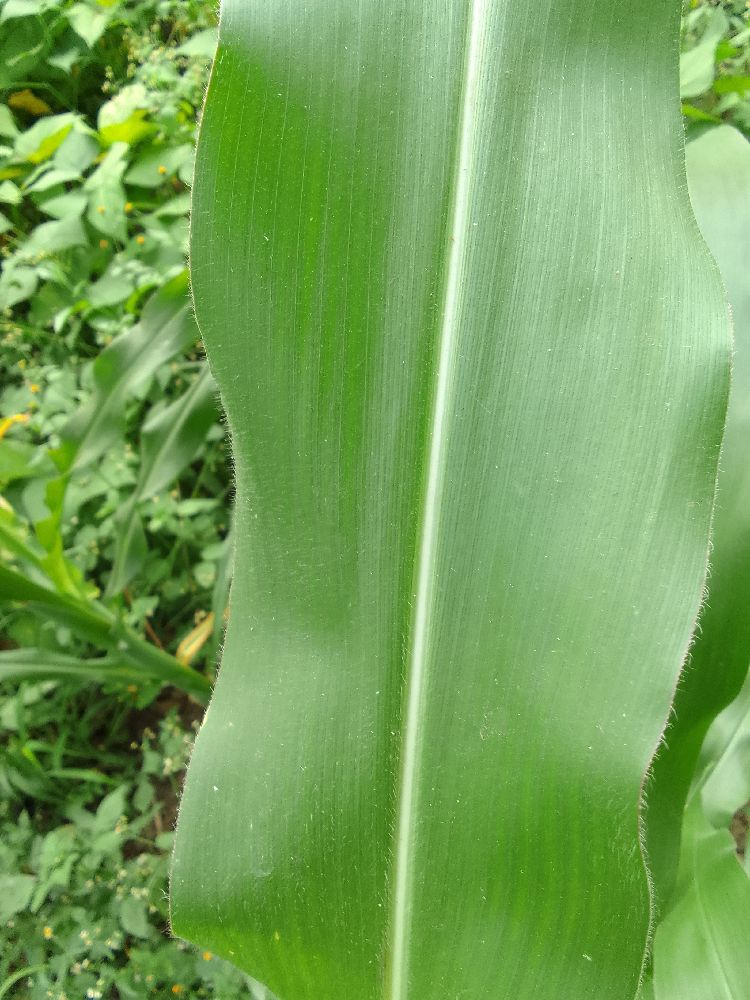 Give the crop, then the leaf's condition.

maize, healthy
